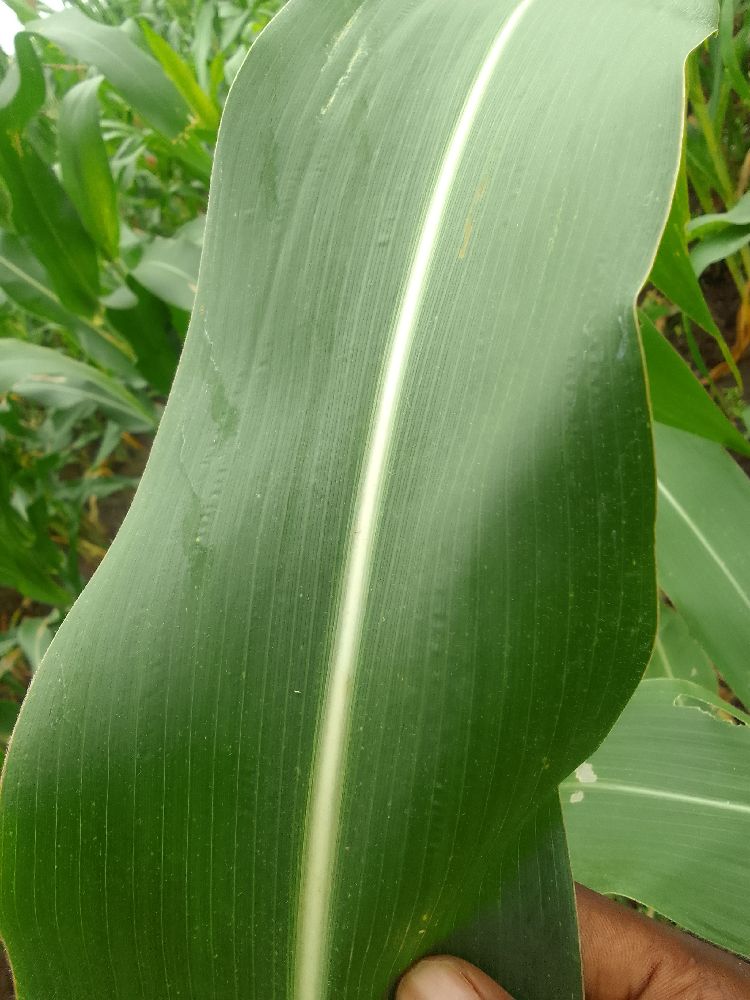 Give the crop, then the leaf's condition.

maize, healthy
